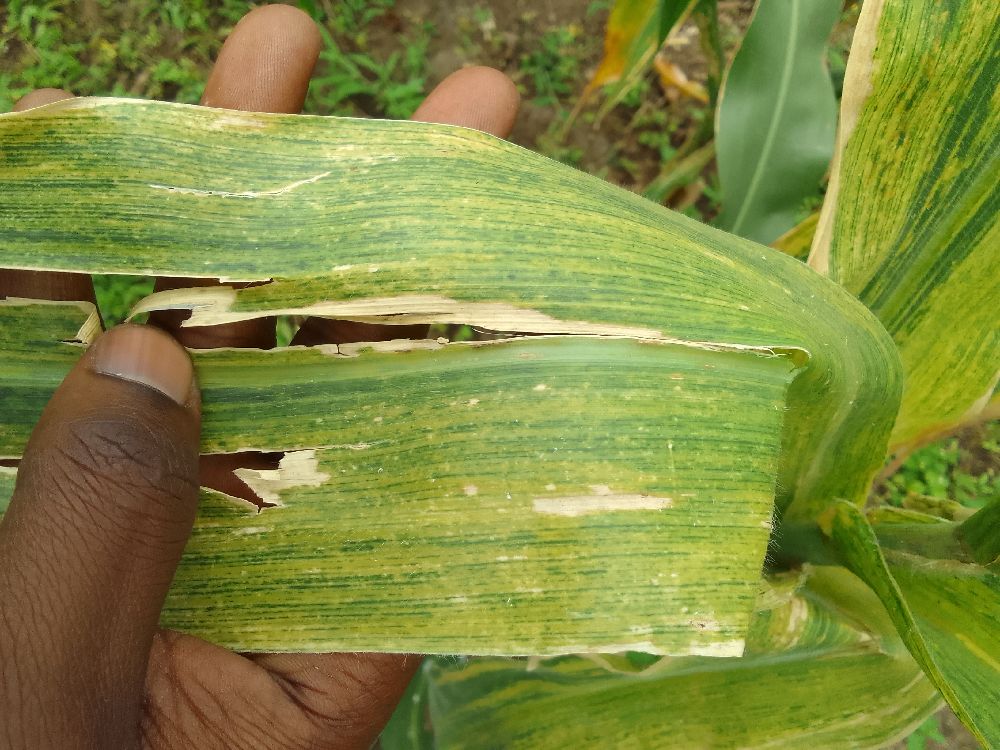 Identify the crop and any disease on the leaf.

maize, maize lethal necrosis
